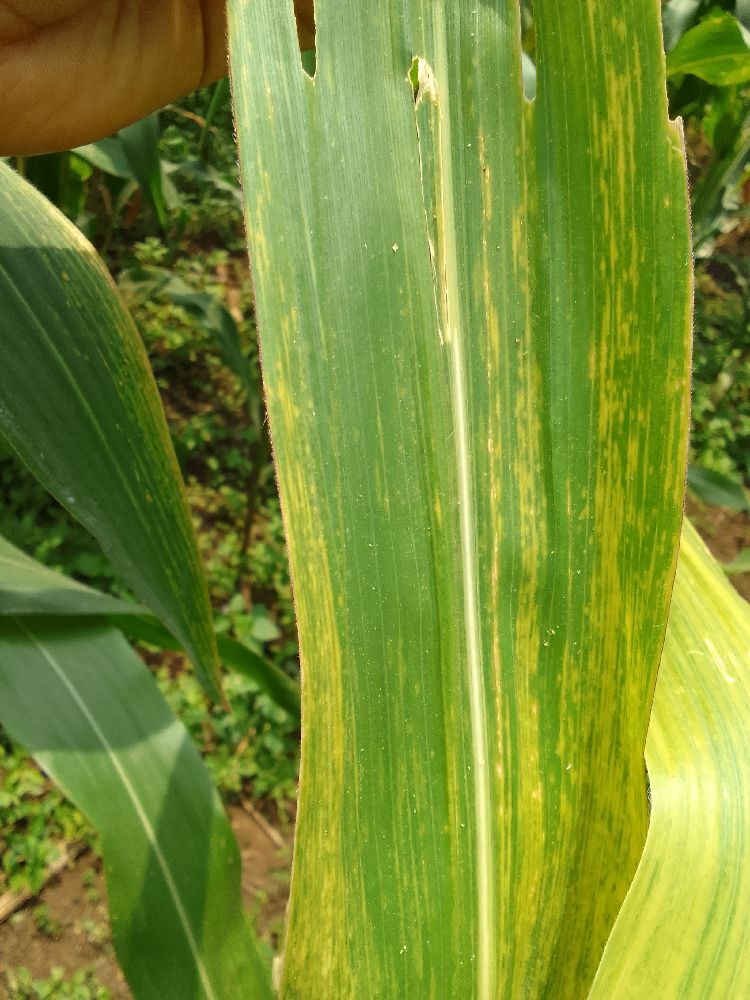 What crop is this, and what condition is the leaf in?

maize, maize lethal necrosis
